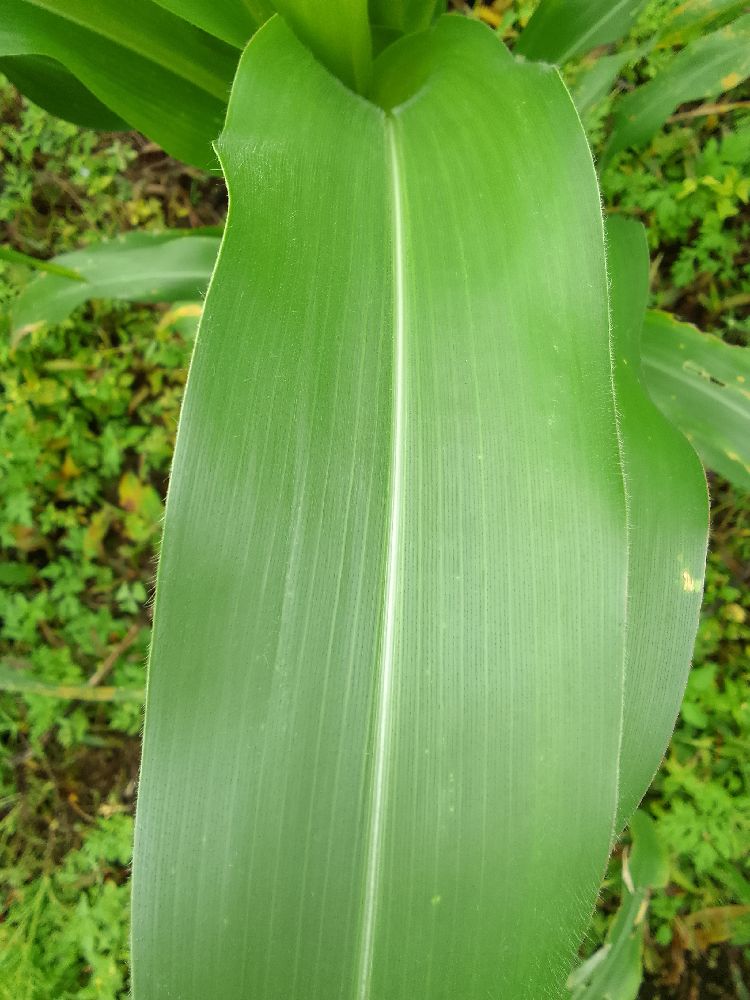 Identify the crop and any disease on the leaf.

maize, healthy
